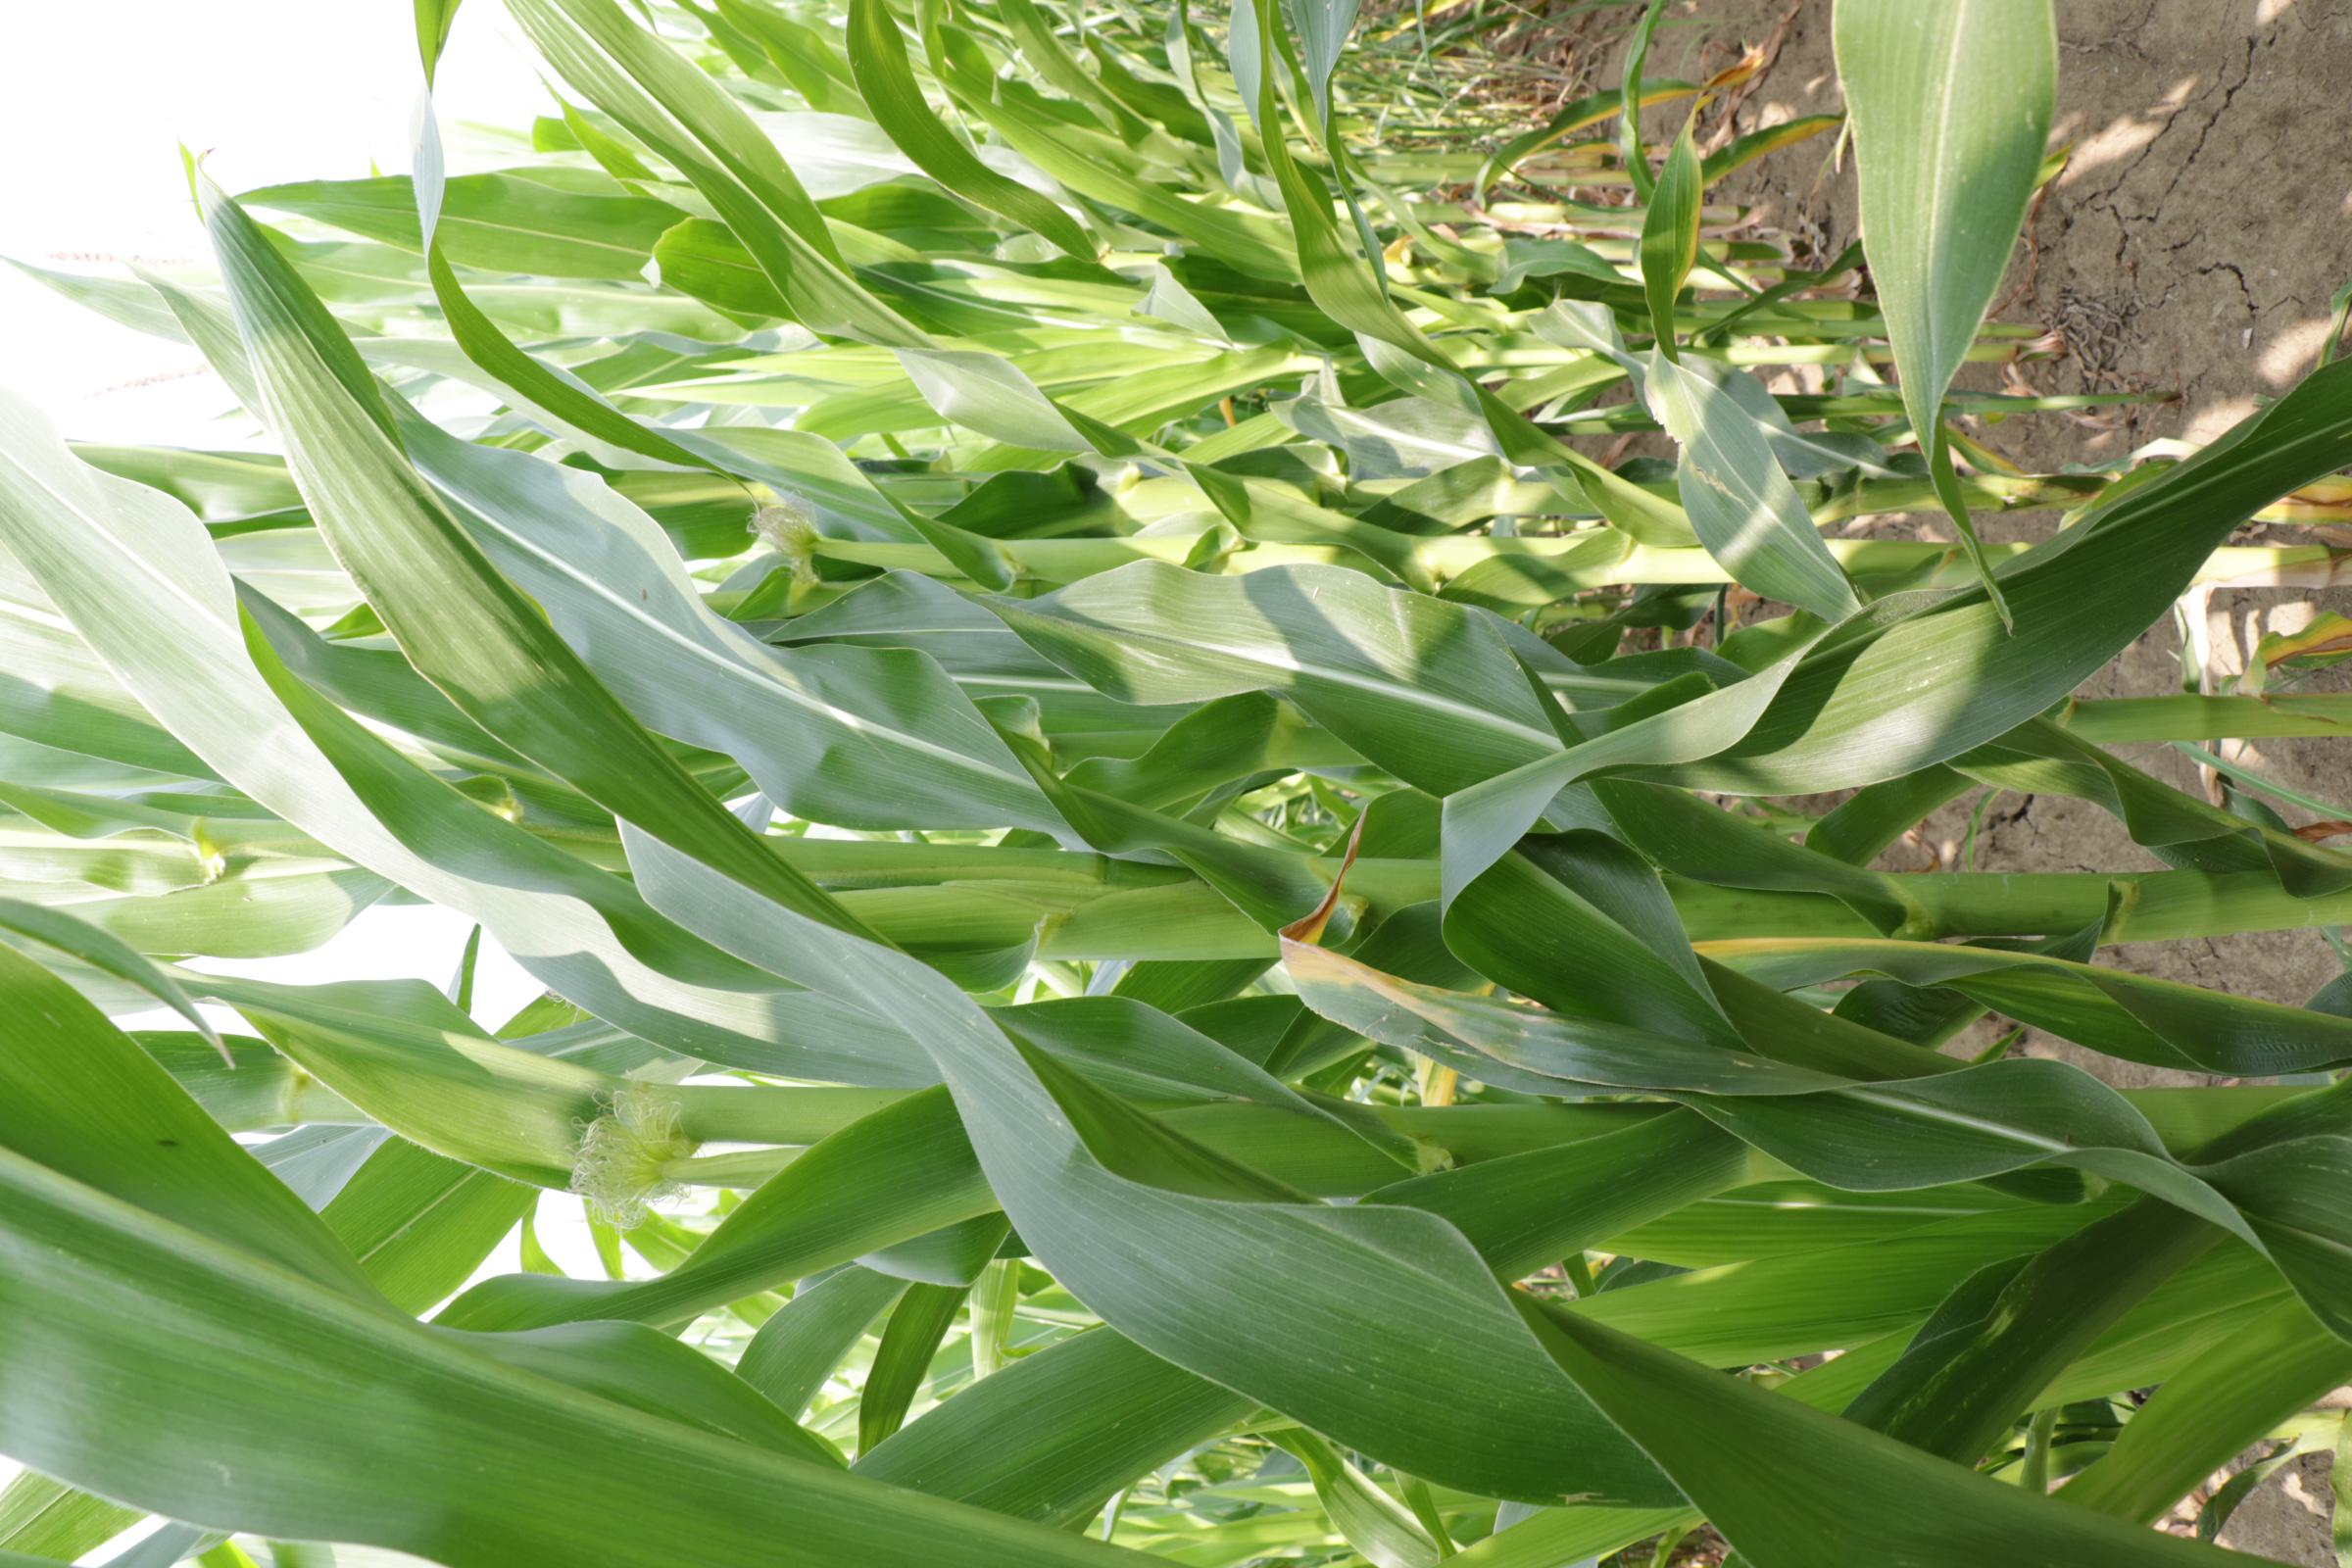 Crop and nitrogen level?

maize, full nitrogen fertilisation
